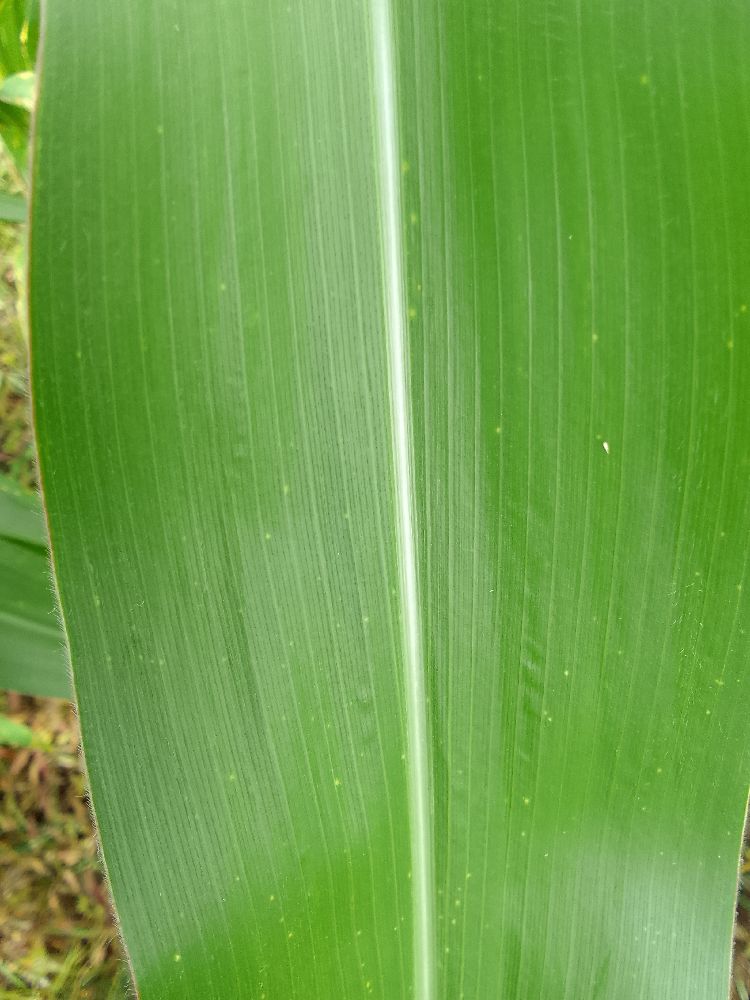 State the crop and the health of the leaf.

maize, healthy
